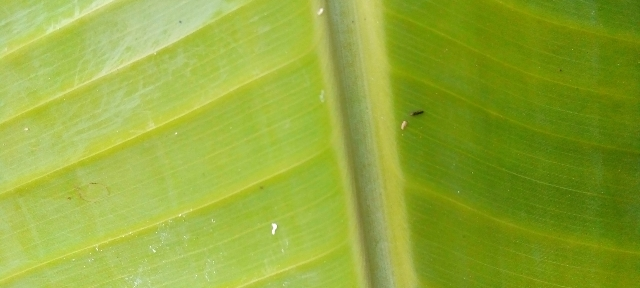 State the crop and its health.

banana, healthy
